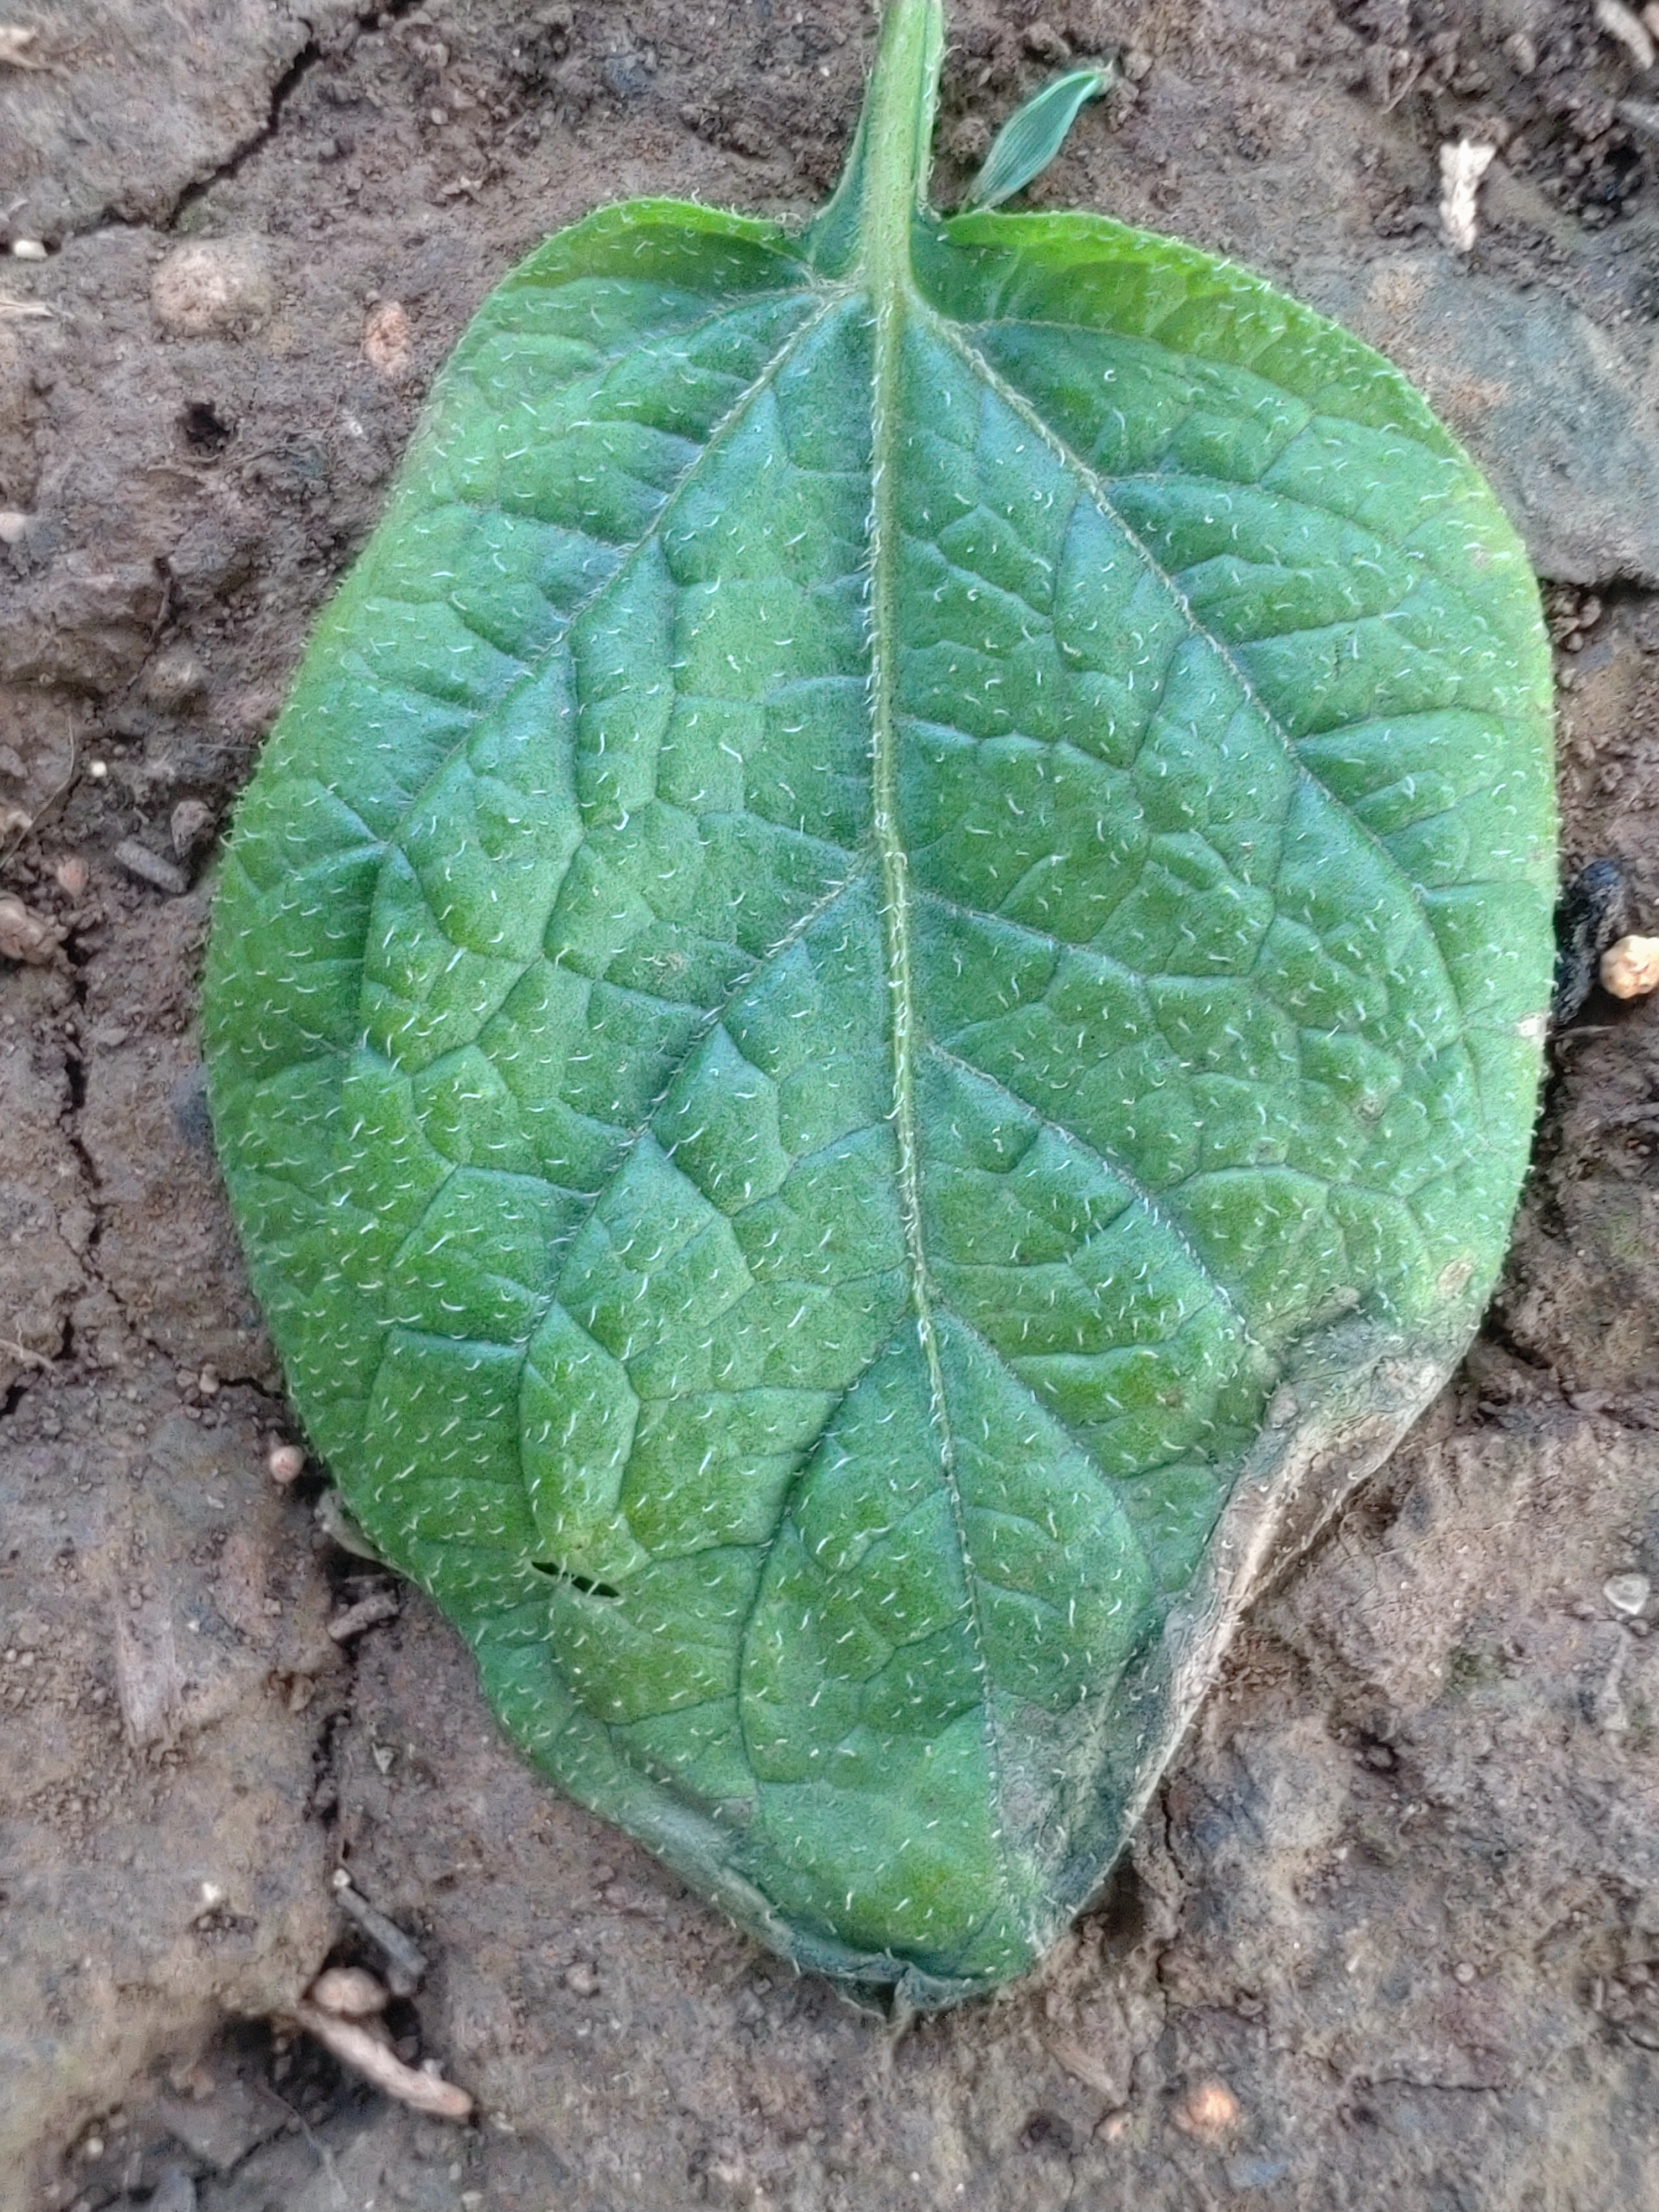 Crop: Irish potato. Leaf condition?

early blight
